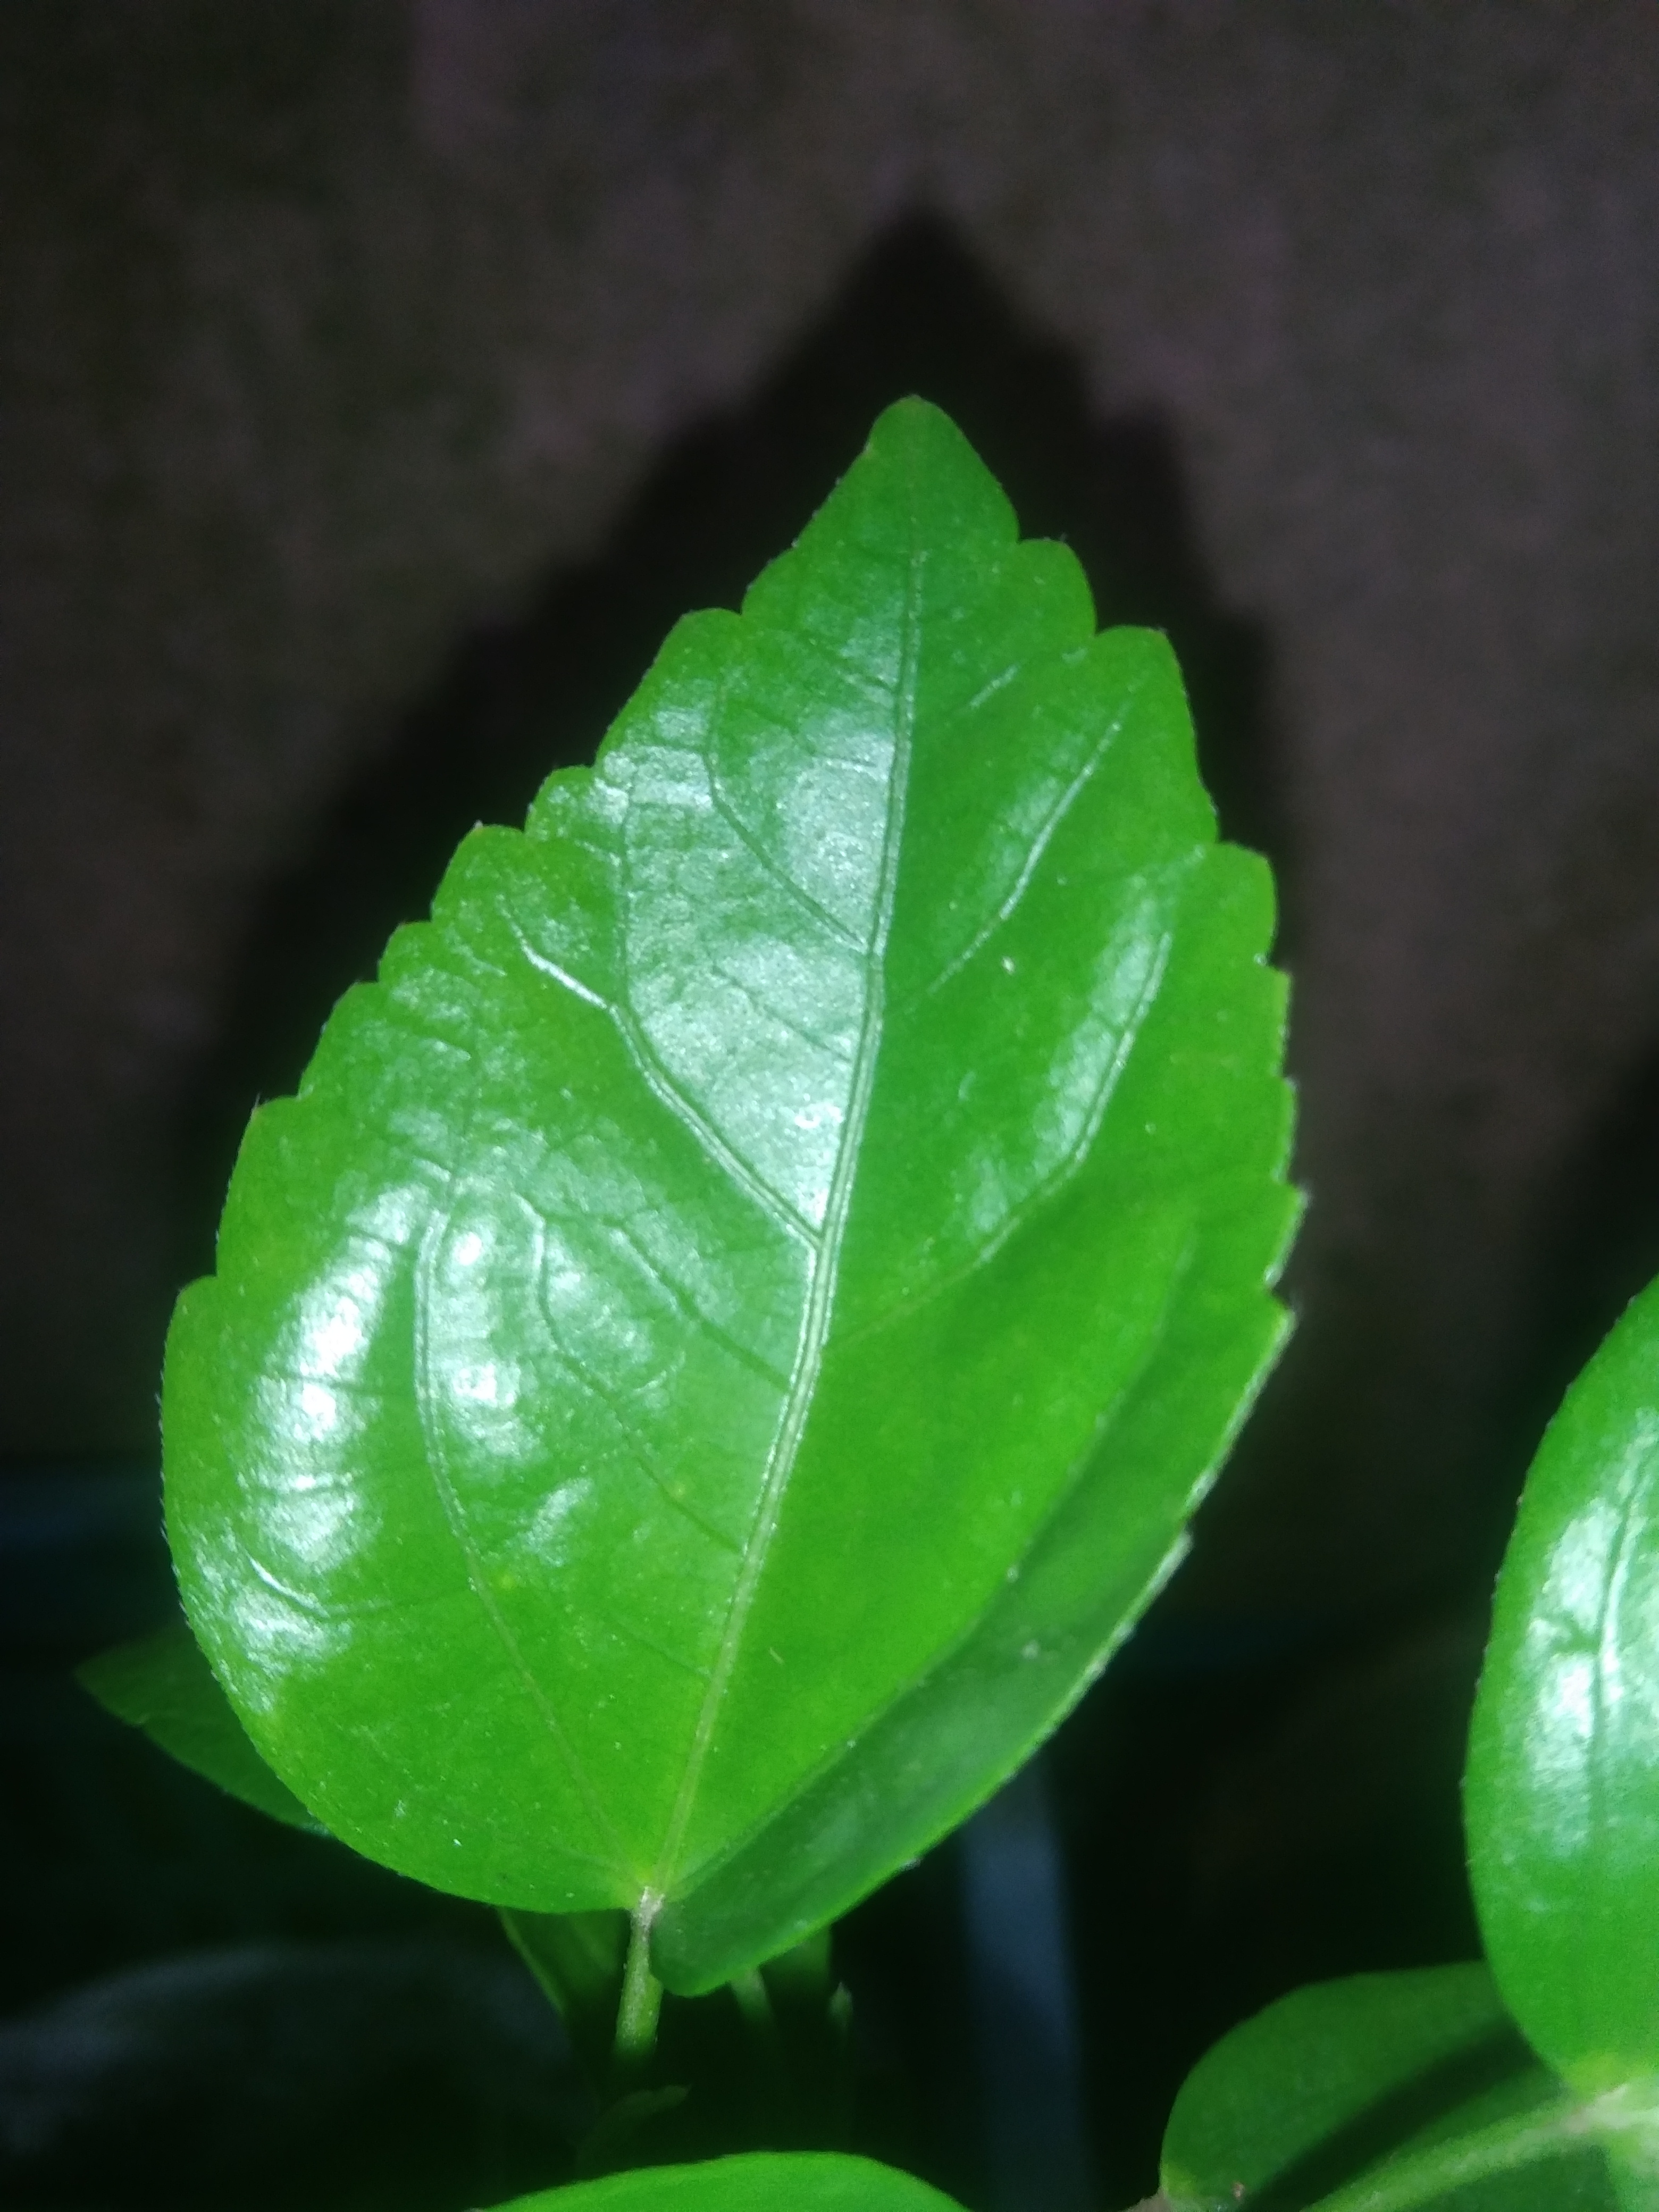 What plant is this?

hibiscus
